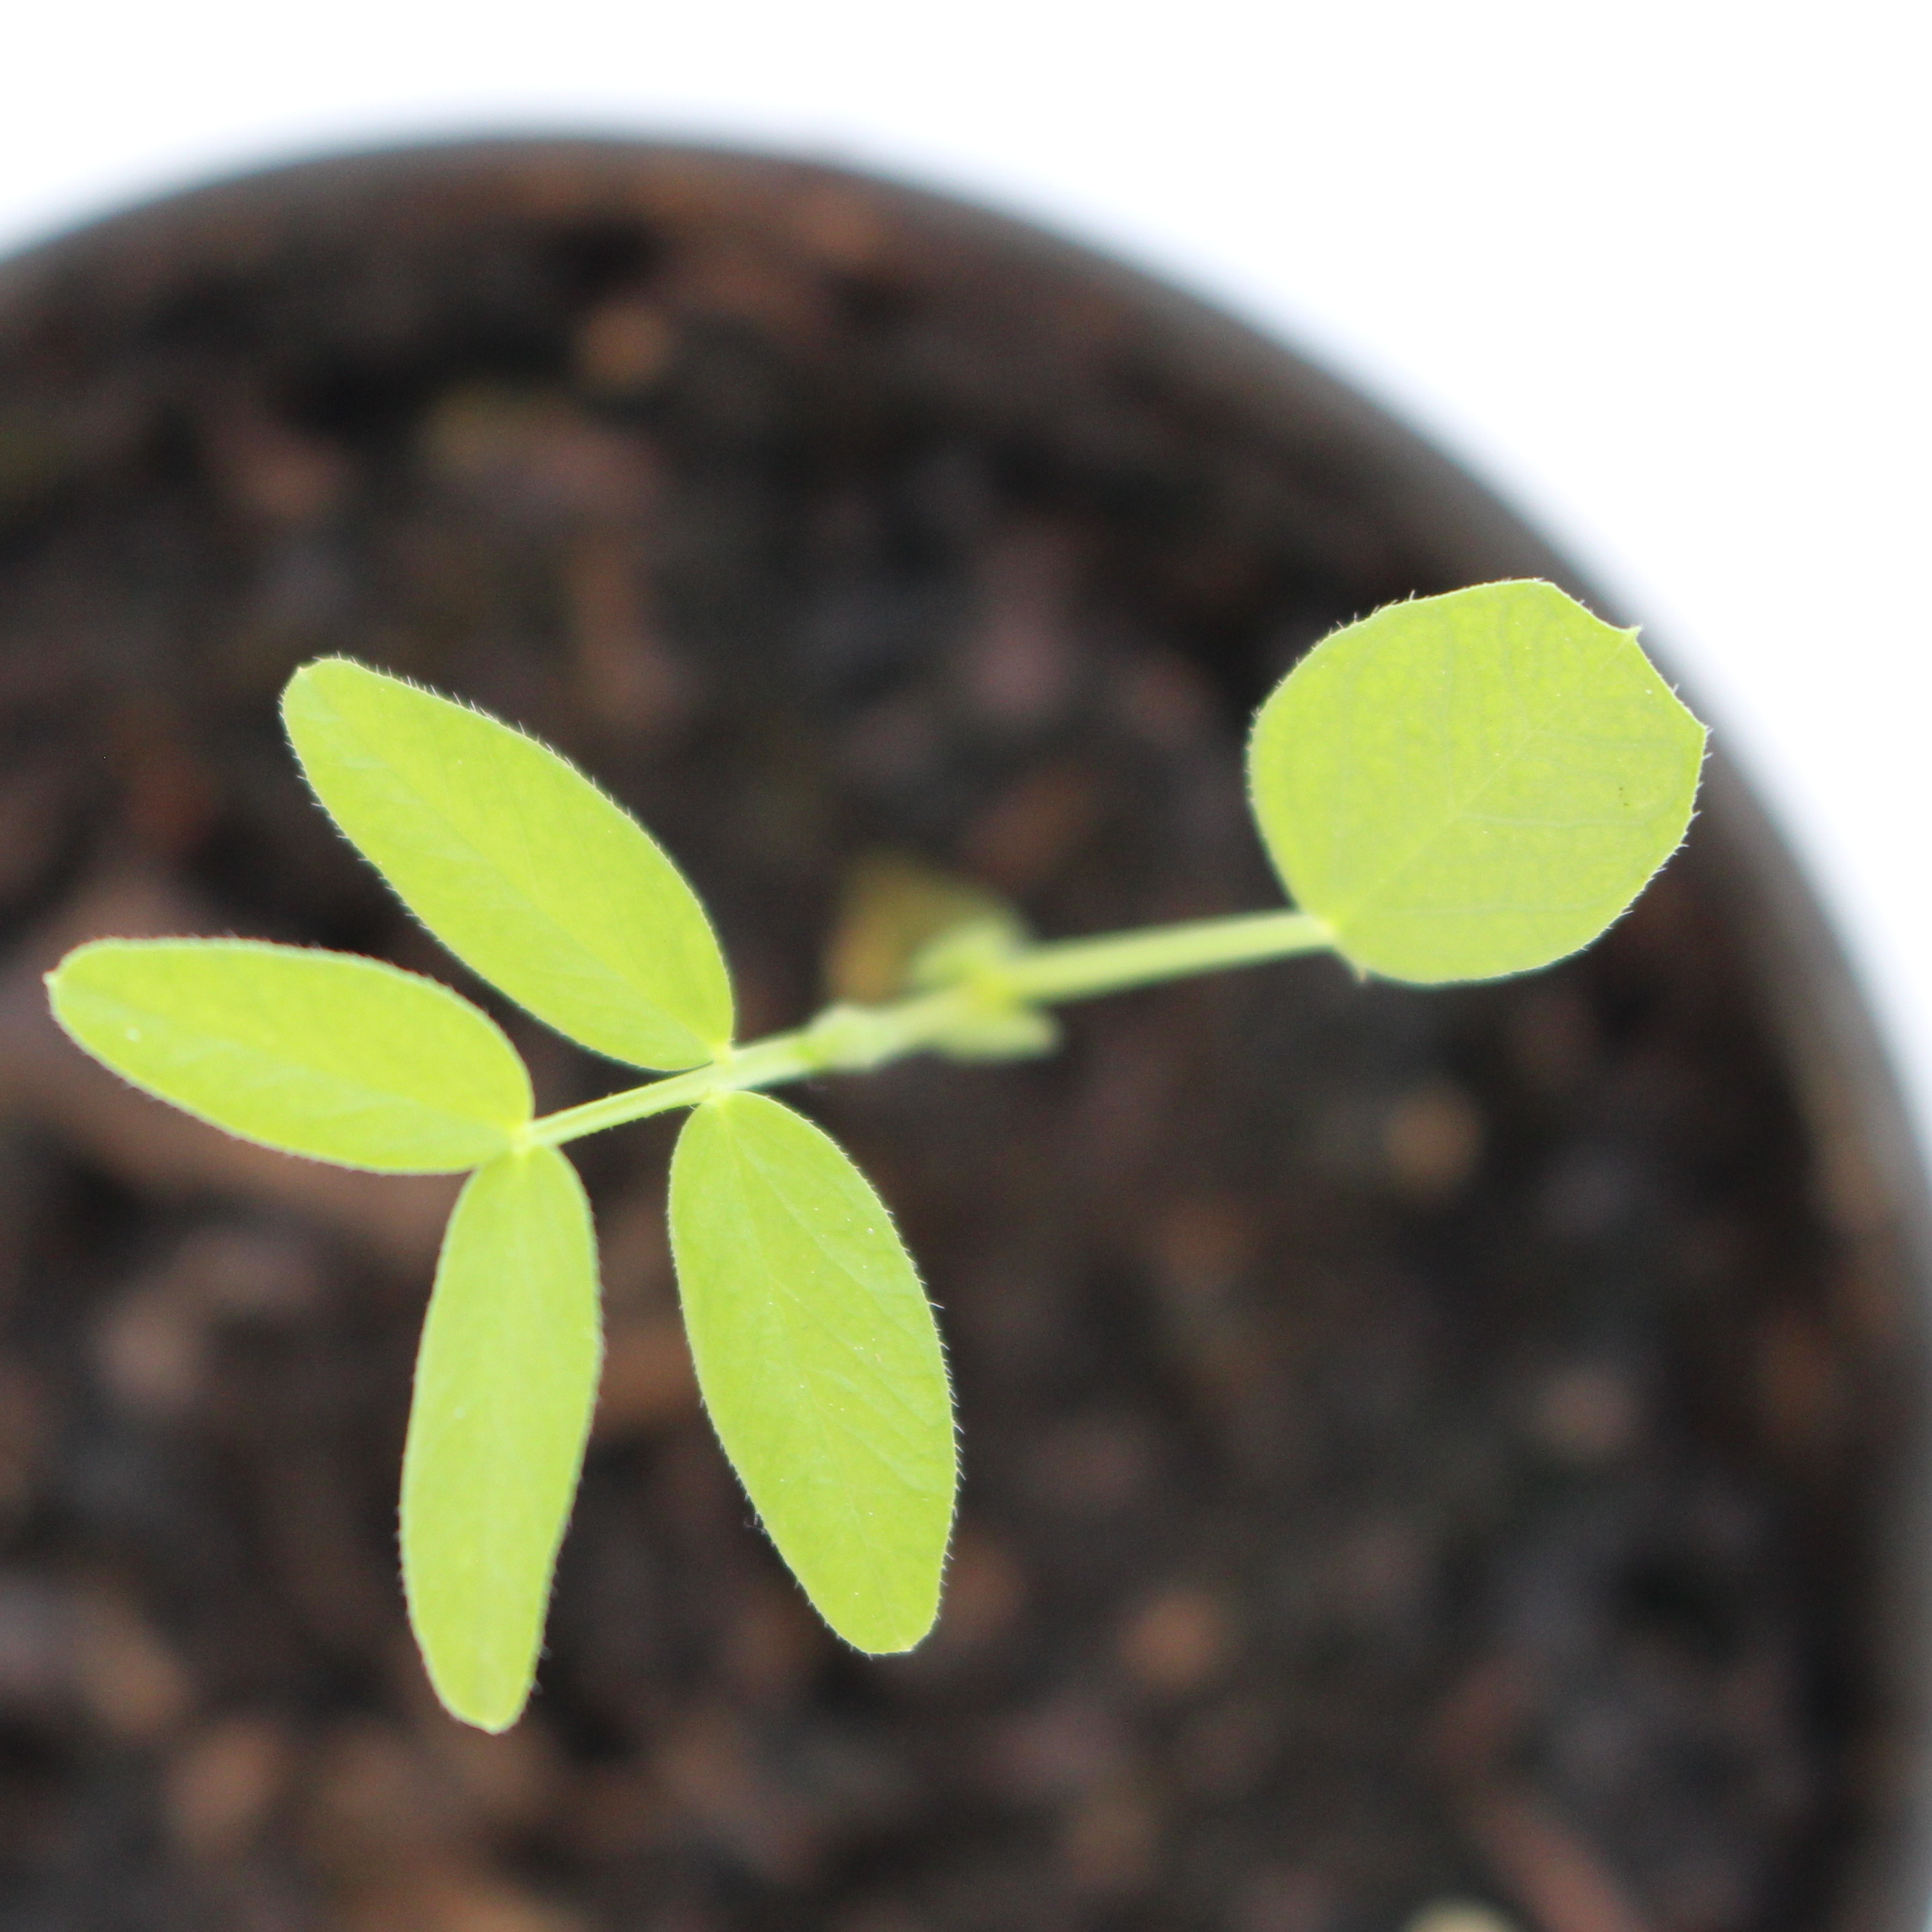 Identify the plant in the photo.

Vicia sativa
